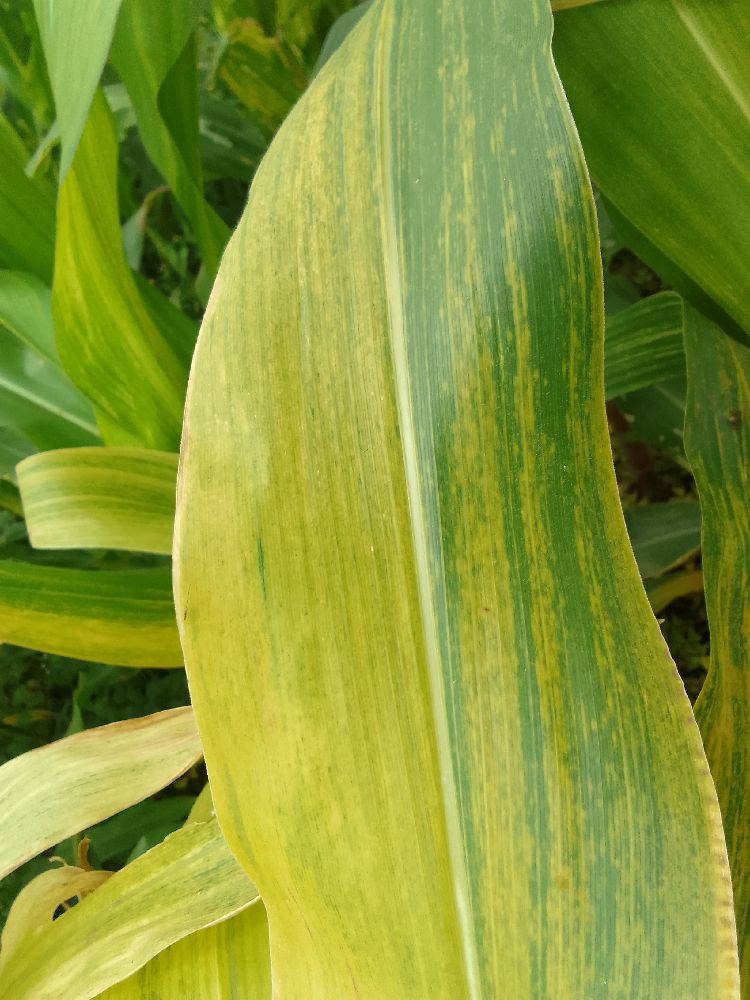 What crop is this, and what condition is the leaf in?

maize, maize lethal necrosis
